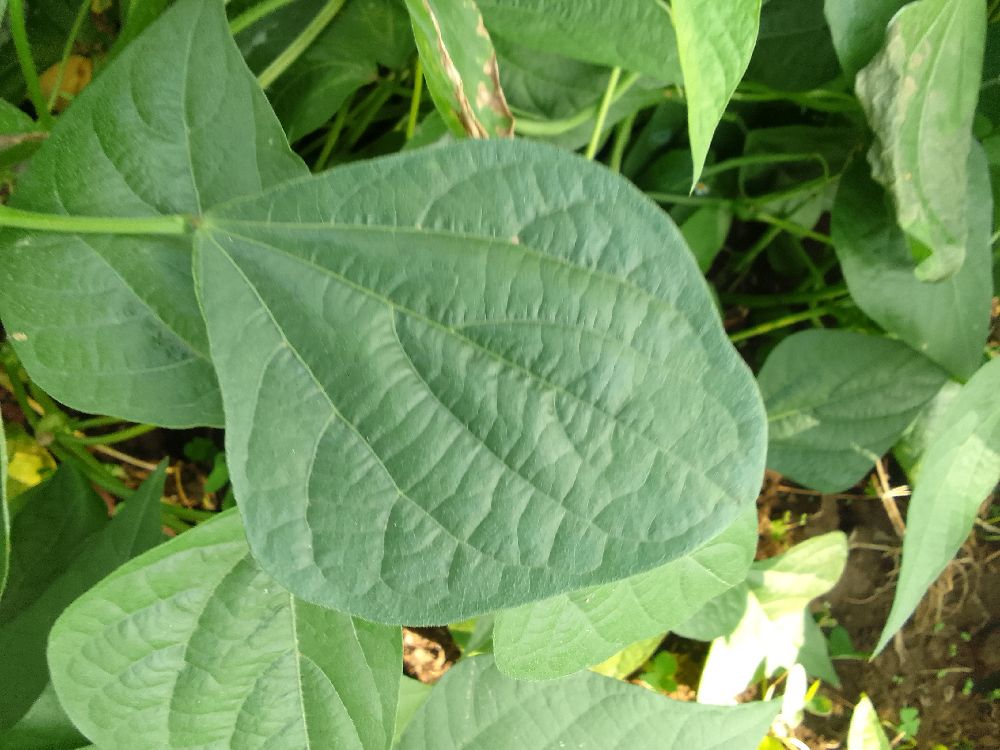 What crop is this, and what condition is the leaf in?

common bean, healthy
